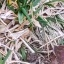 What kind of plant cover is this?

grass
